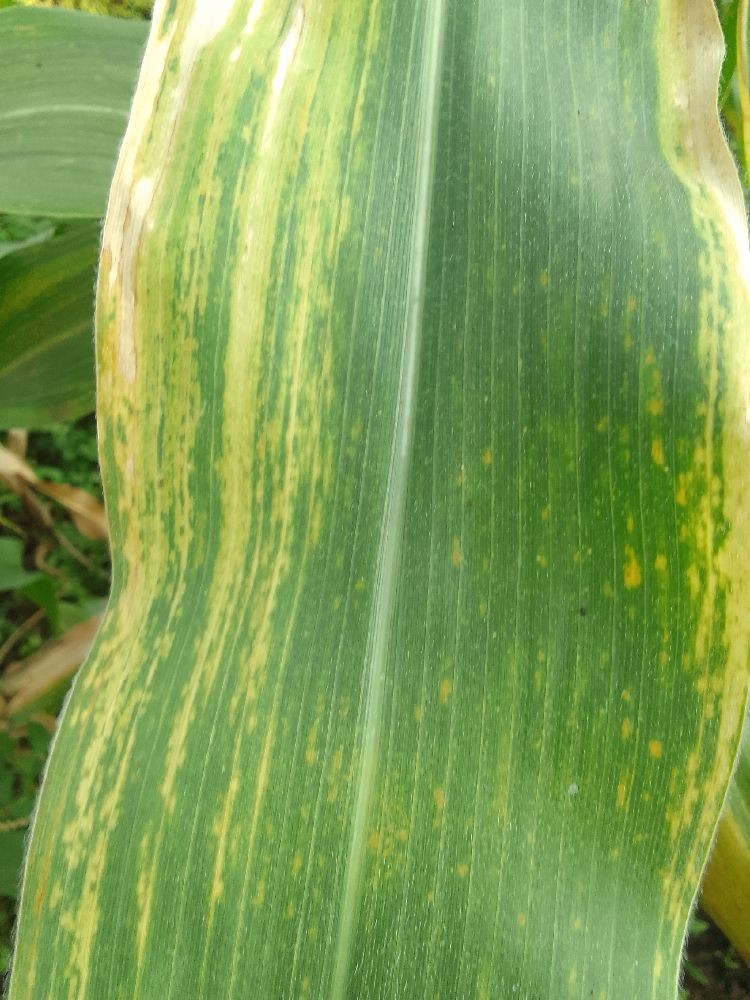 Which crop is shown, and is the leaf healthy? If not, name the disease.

maize, maize lethal necrosis
